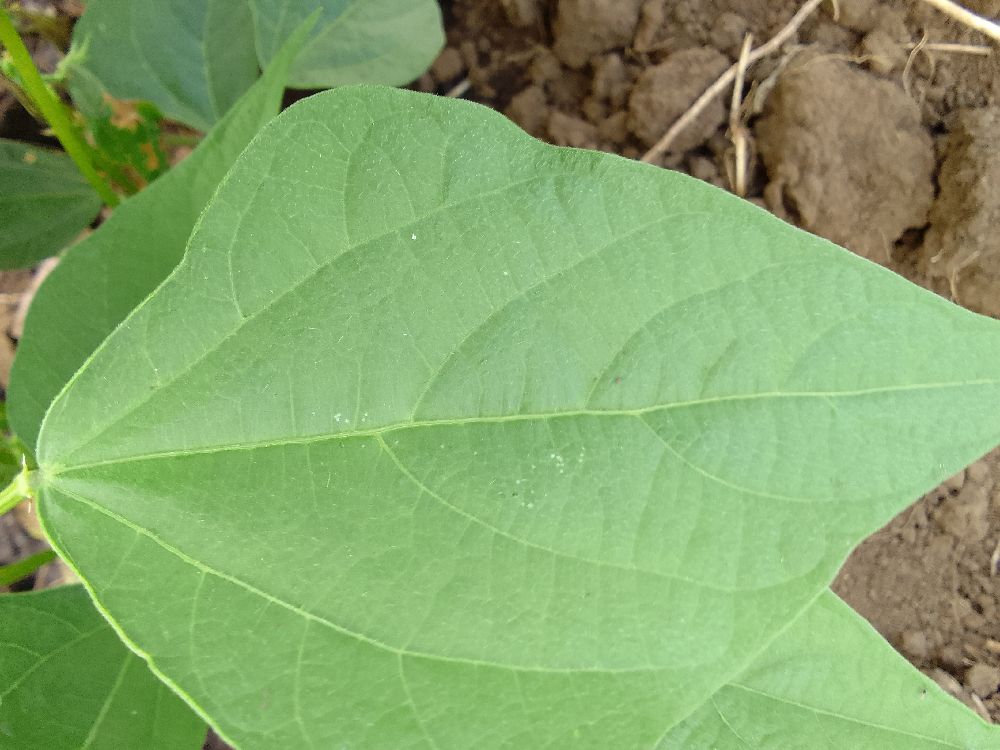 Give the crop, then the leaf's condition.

common bean, healthy
